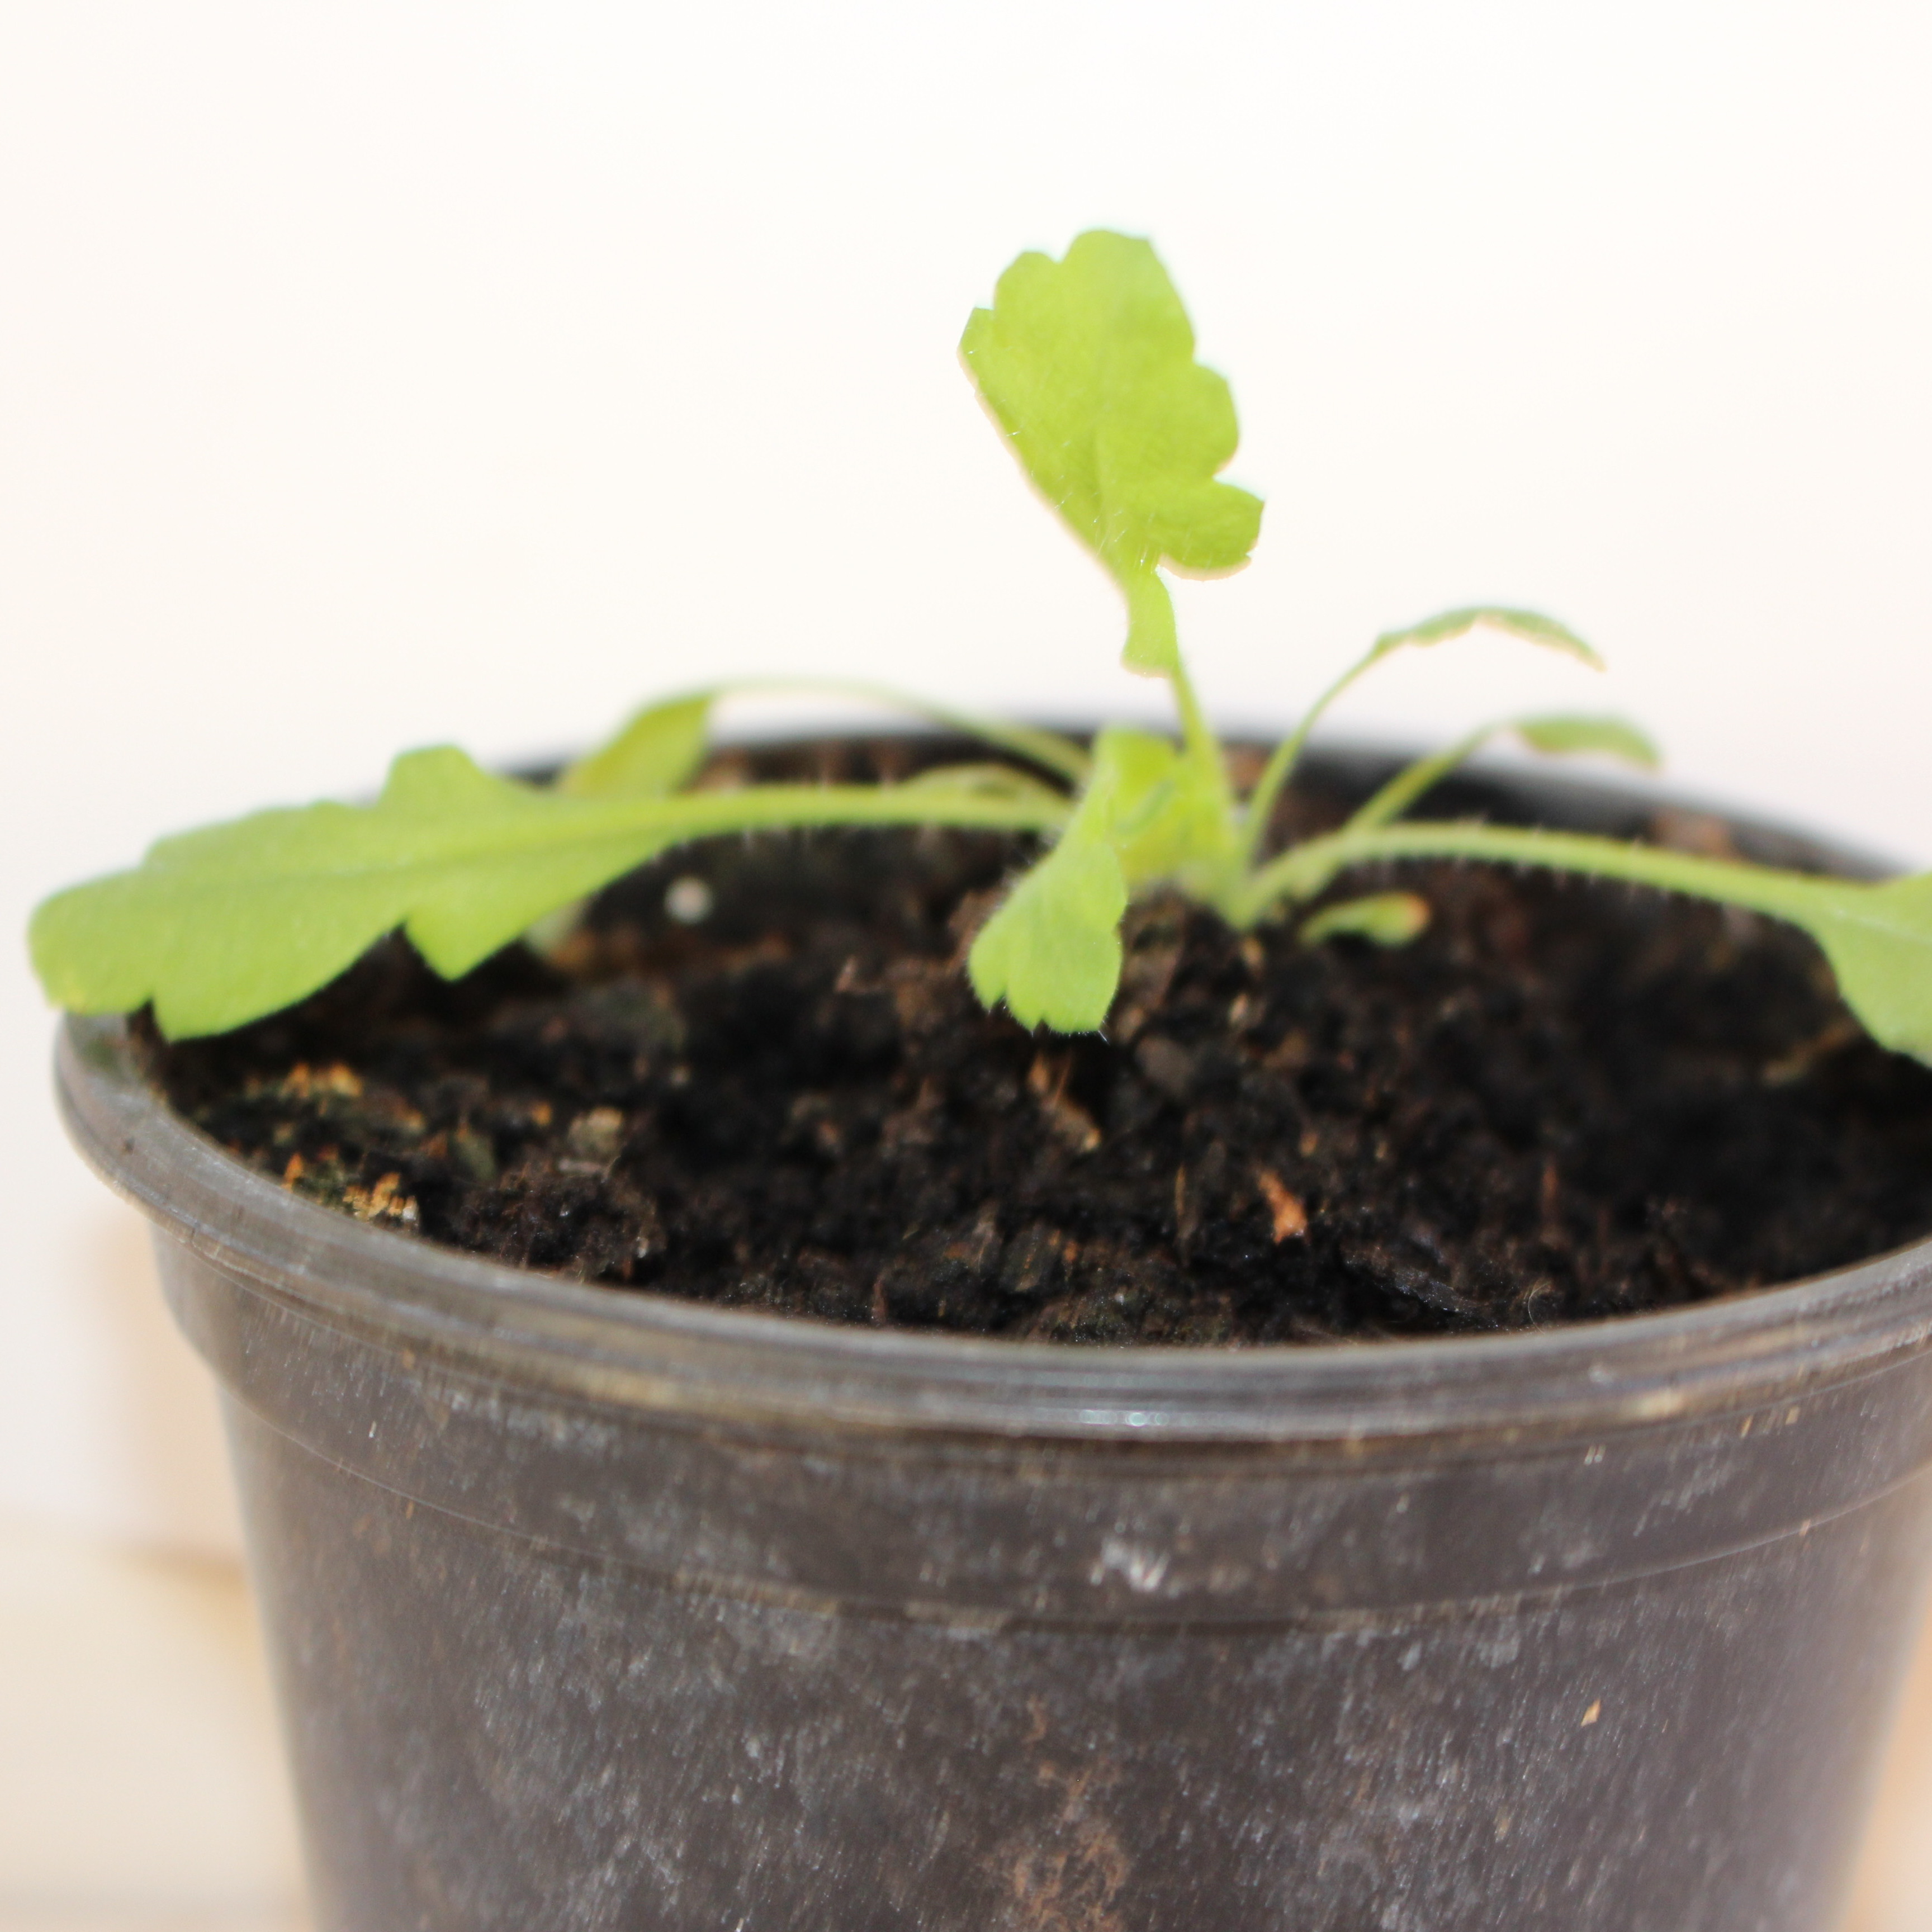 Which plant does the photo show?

Papaver rhoeas
